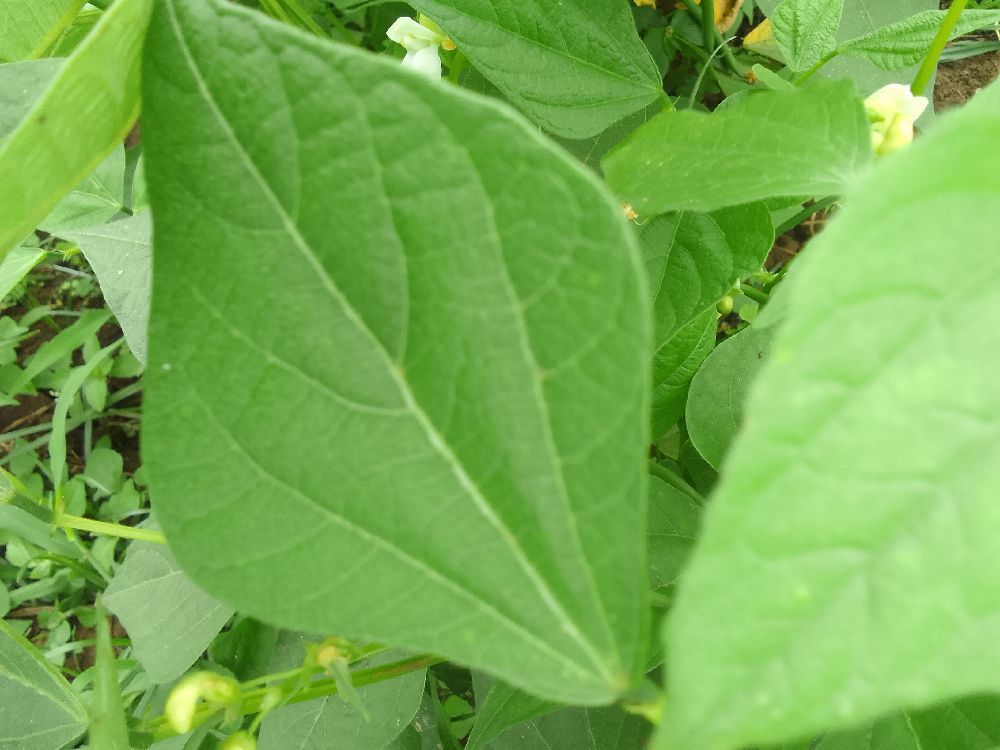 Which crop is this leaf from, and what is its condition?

common bean, healthy
